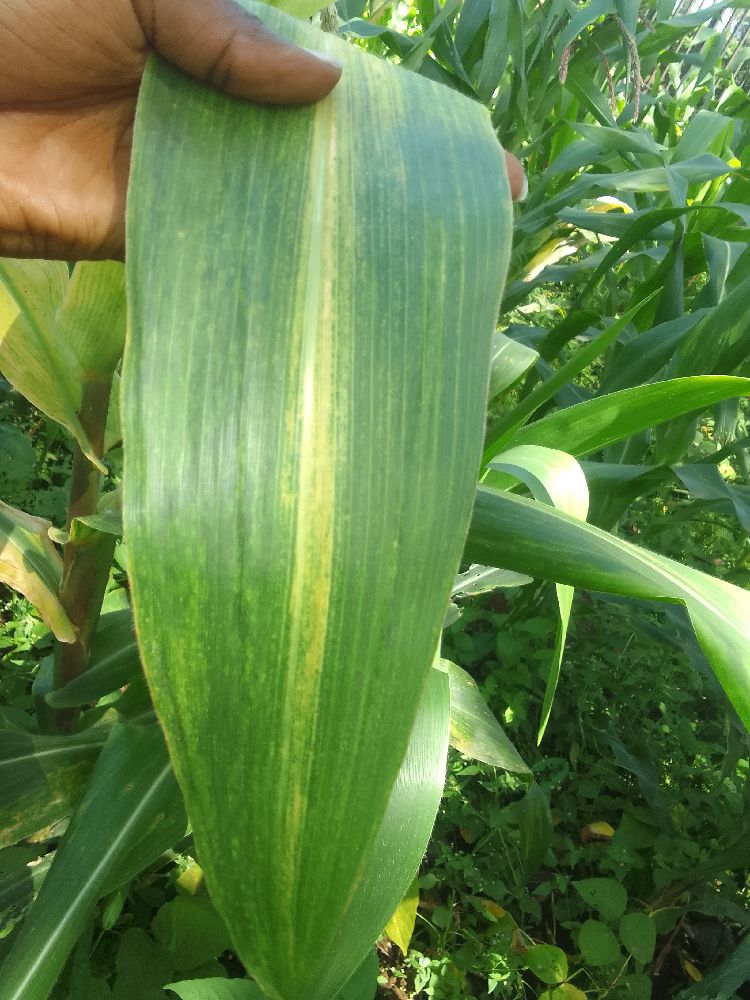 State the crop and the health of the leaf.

maize, maize lethal necrosis
